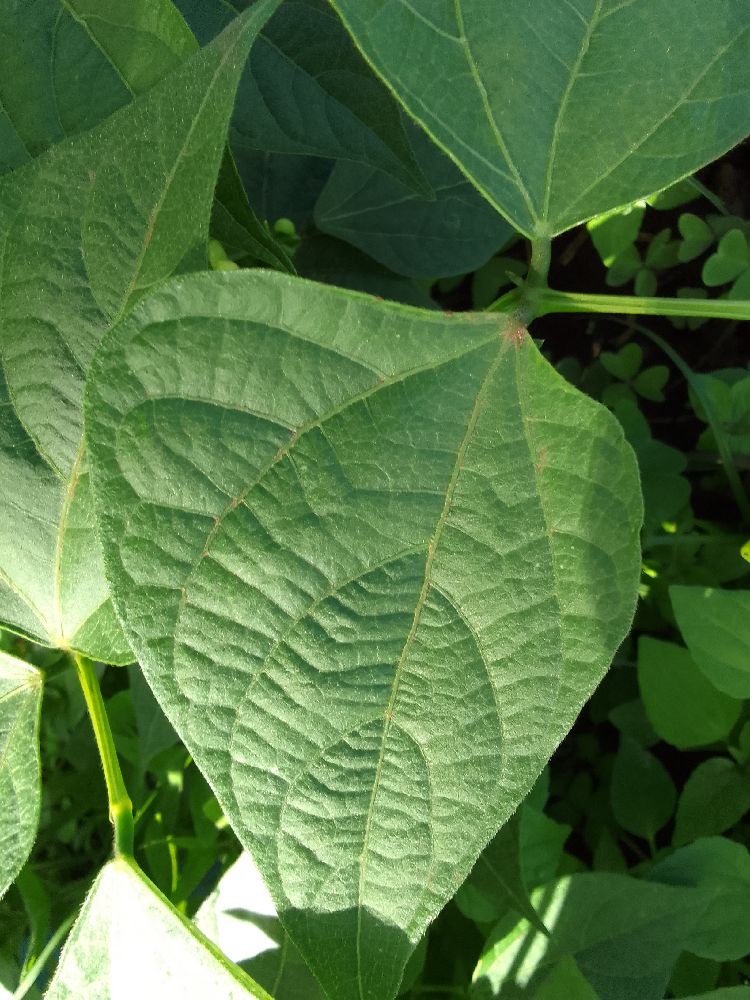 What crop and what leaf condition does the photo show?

common bean, healthy
